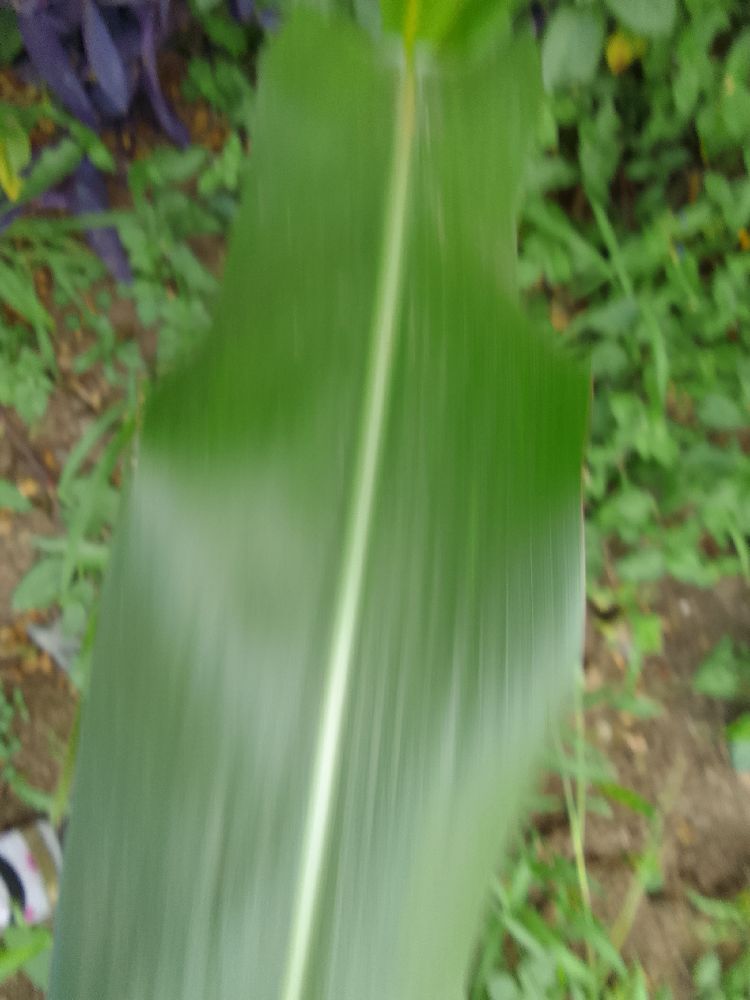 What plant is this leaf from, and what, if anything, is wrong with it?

maize, healthy
